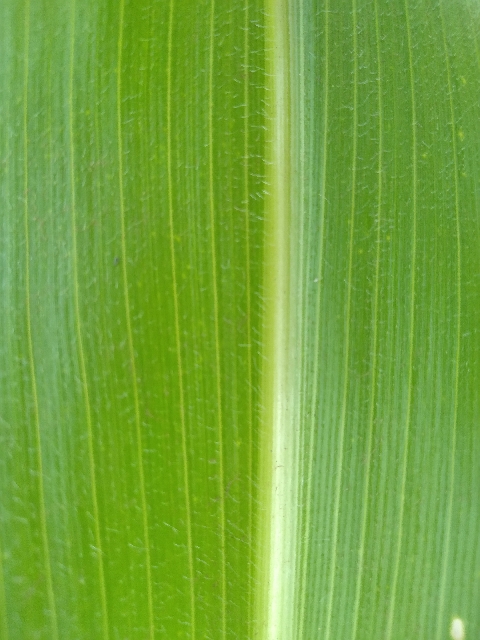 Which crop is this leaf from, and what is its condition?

maize, healthy
